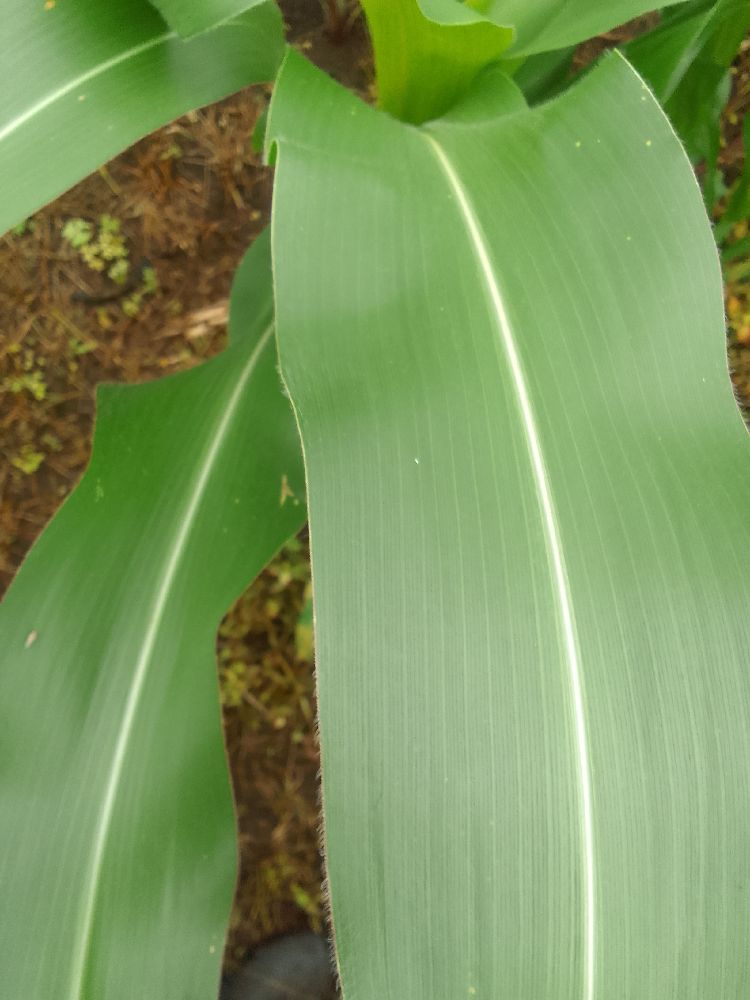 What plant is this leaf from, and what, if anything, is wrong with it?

maize, healthy
